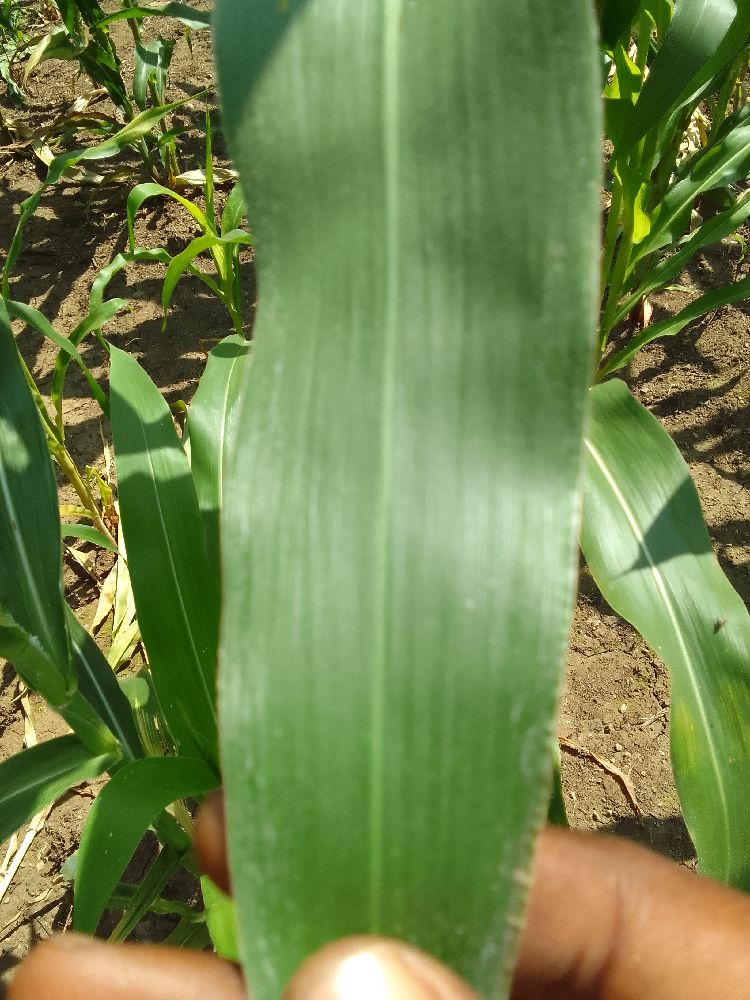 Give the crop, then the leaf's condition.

maize, healthy
